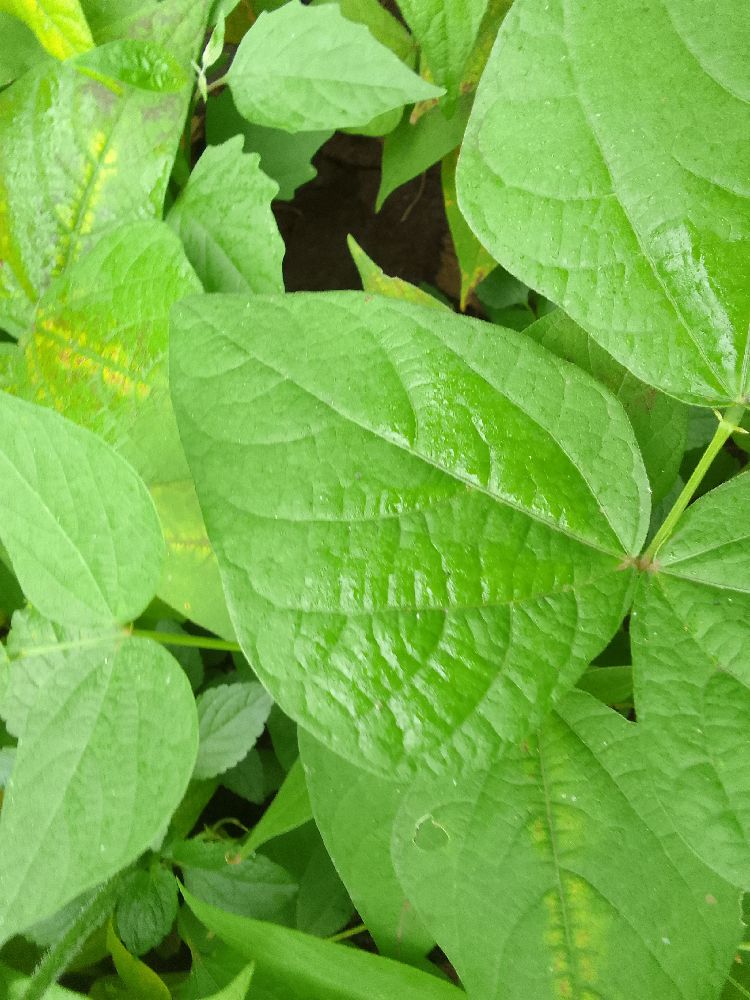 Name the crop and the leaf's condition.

common bean, healthy
